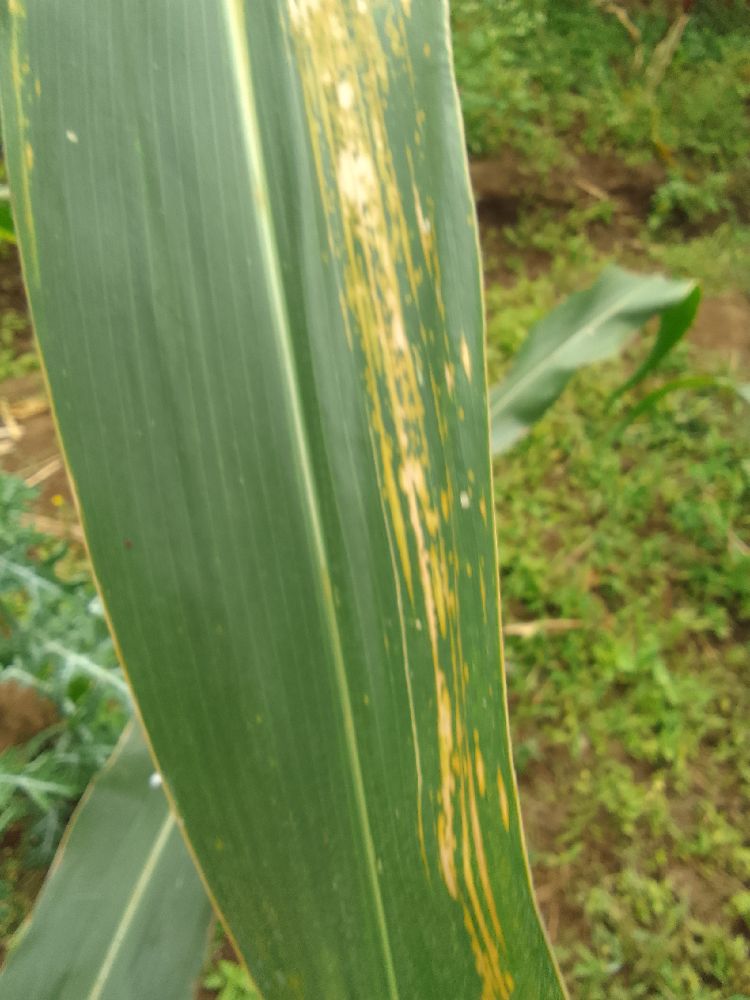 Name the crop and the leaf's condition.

maize, maize lethal necrosis
